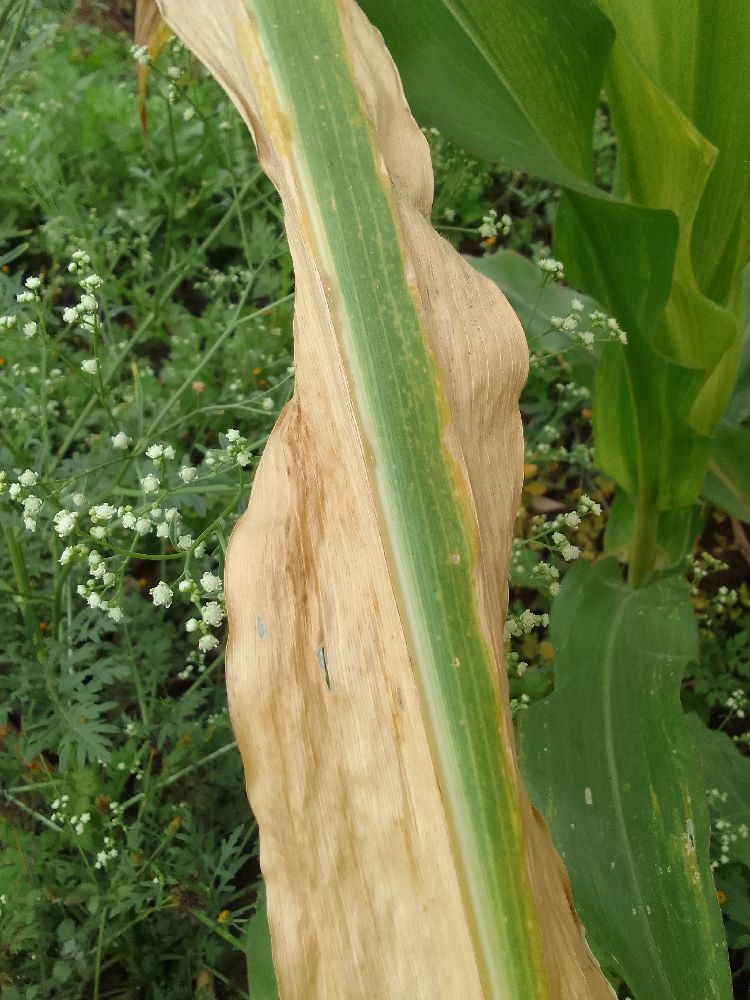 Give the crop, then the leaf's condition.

maize, maize lethal necrosis
